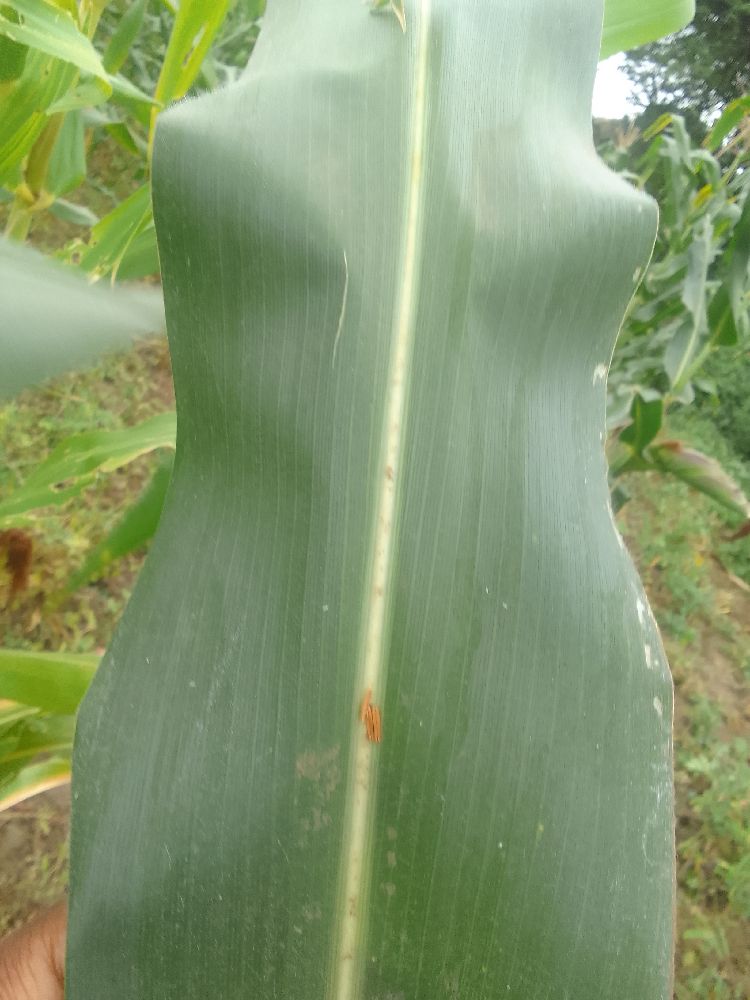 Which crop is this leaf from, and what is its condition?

maize, healthy
